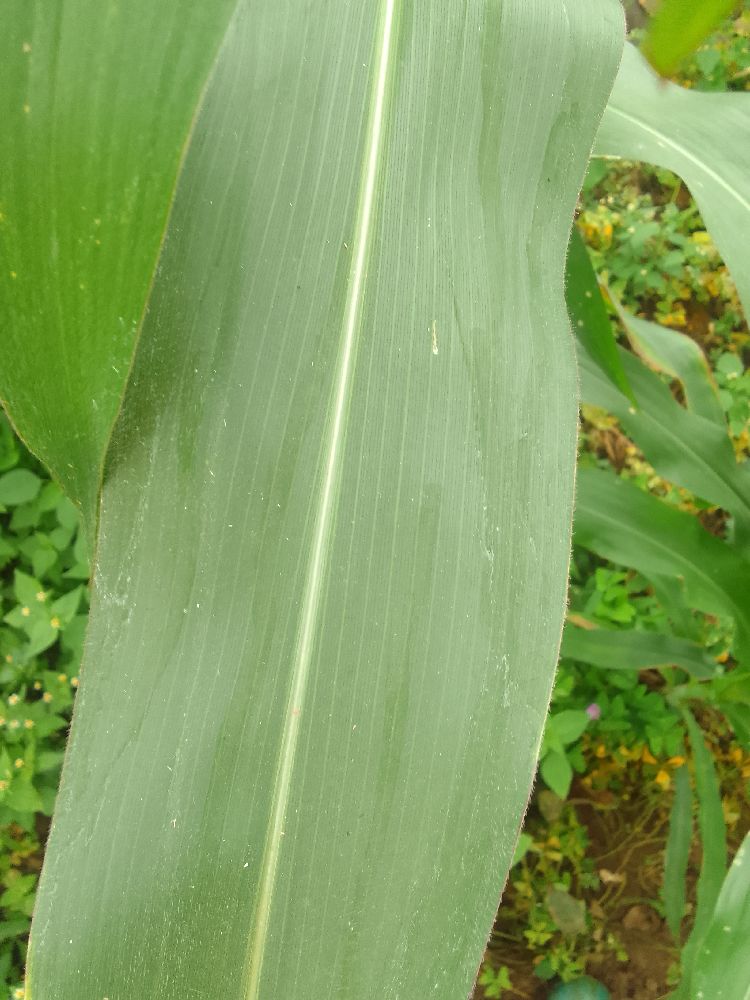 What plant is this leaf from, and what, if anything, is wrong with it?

maize, healthy
